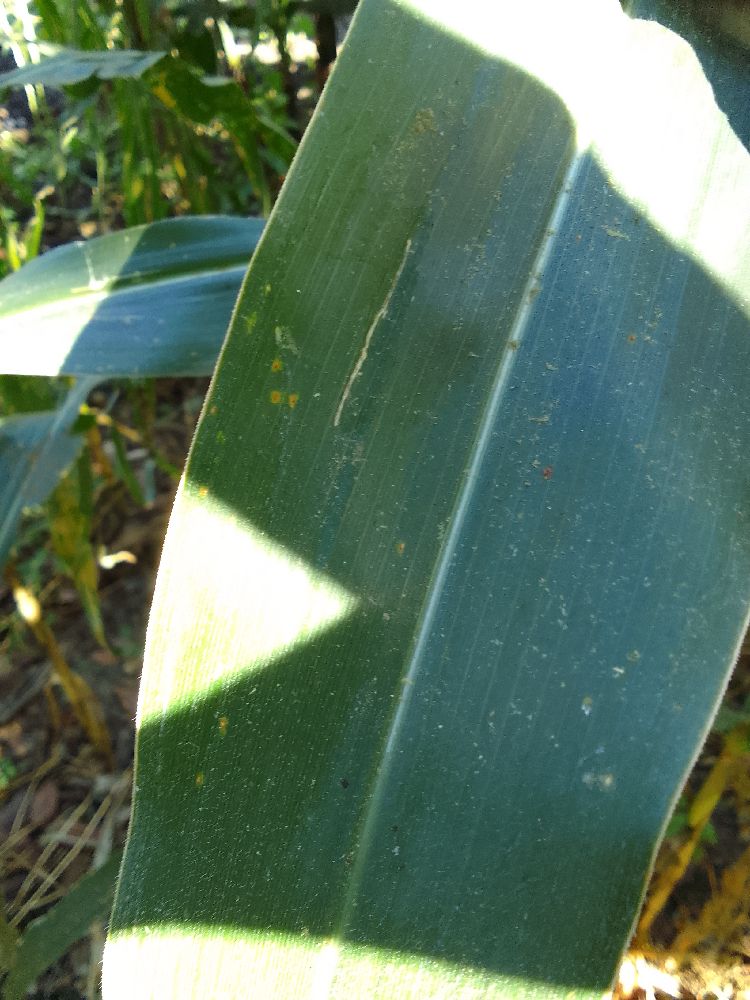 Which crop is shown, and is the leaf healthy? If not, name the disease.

maize, healthy
